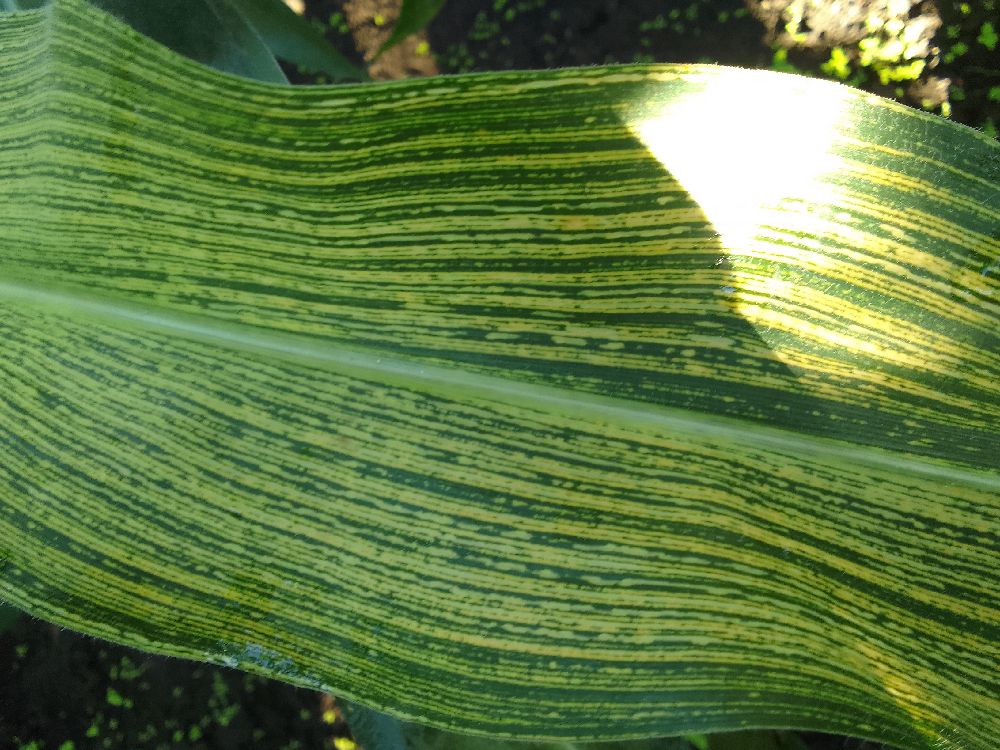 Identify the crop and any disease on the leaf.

maize, maize streak virus
